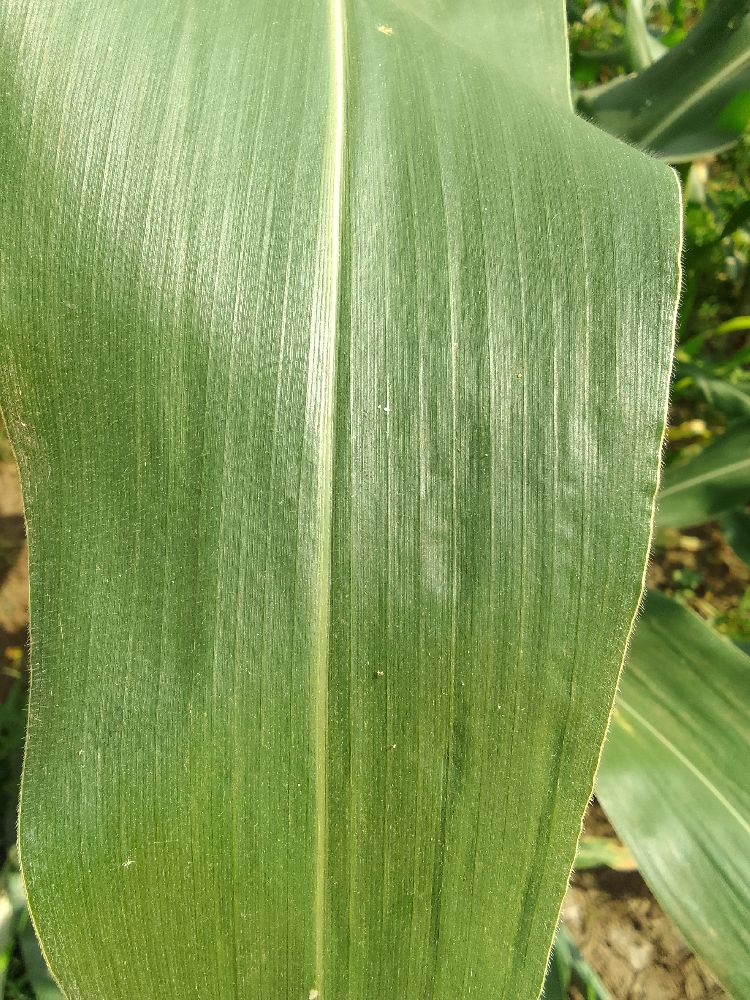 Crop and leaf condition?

maize, healthy
